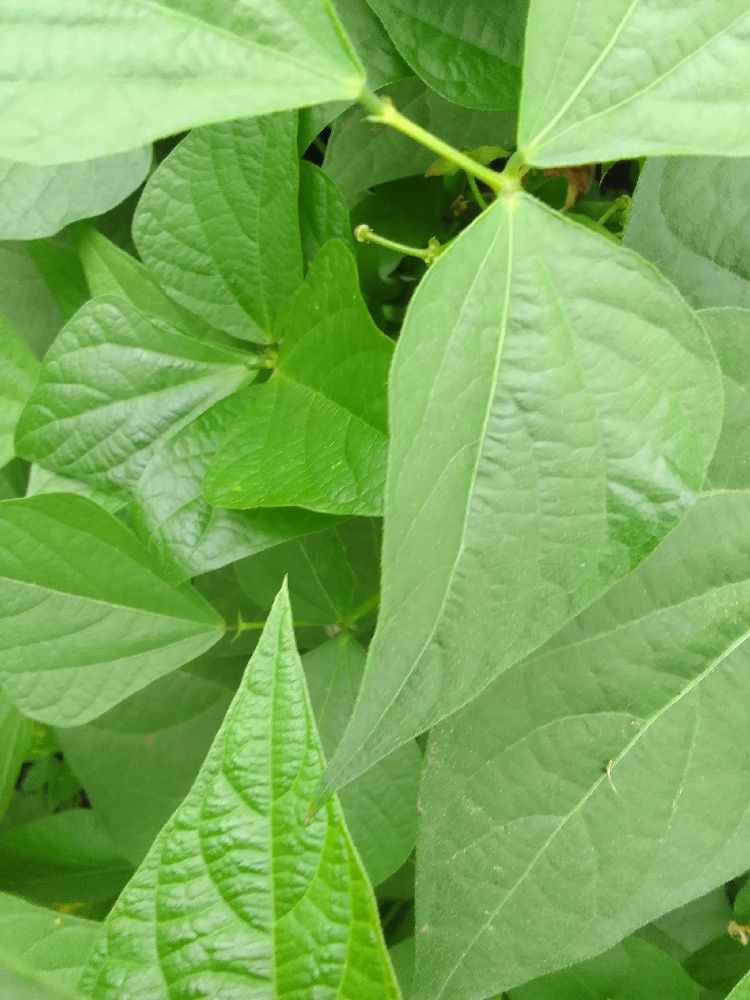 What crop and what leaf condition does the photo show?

common bean, healthy
